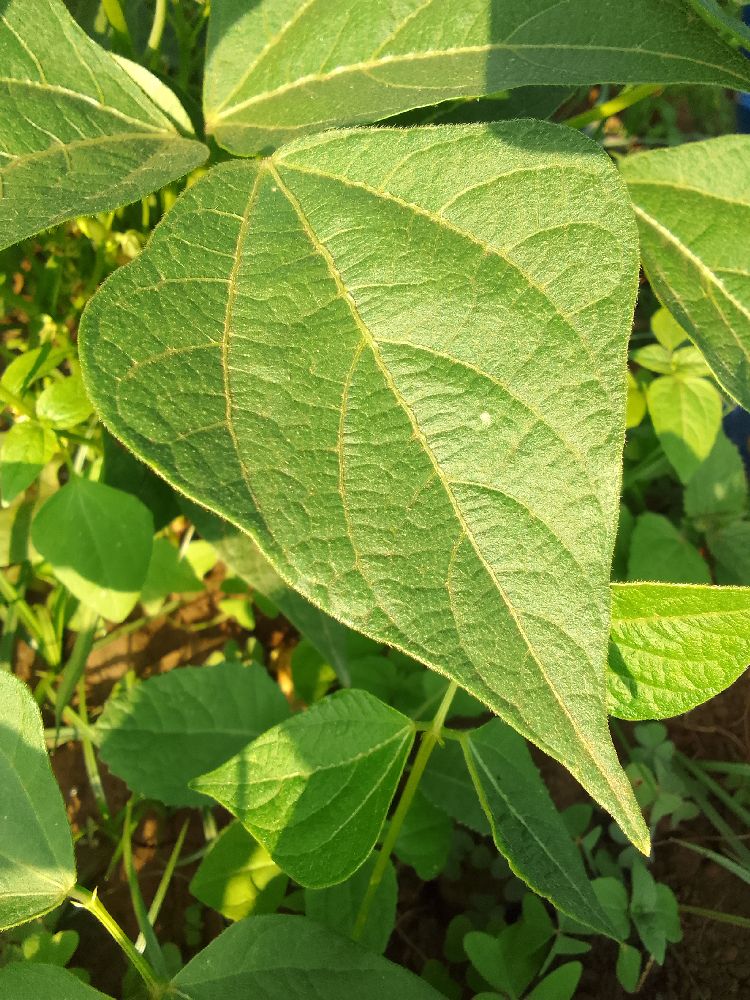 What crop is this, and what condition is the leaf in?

common bean, healthy
